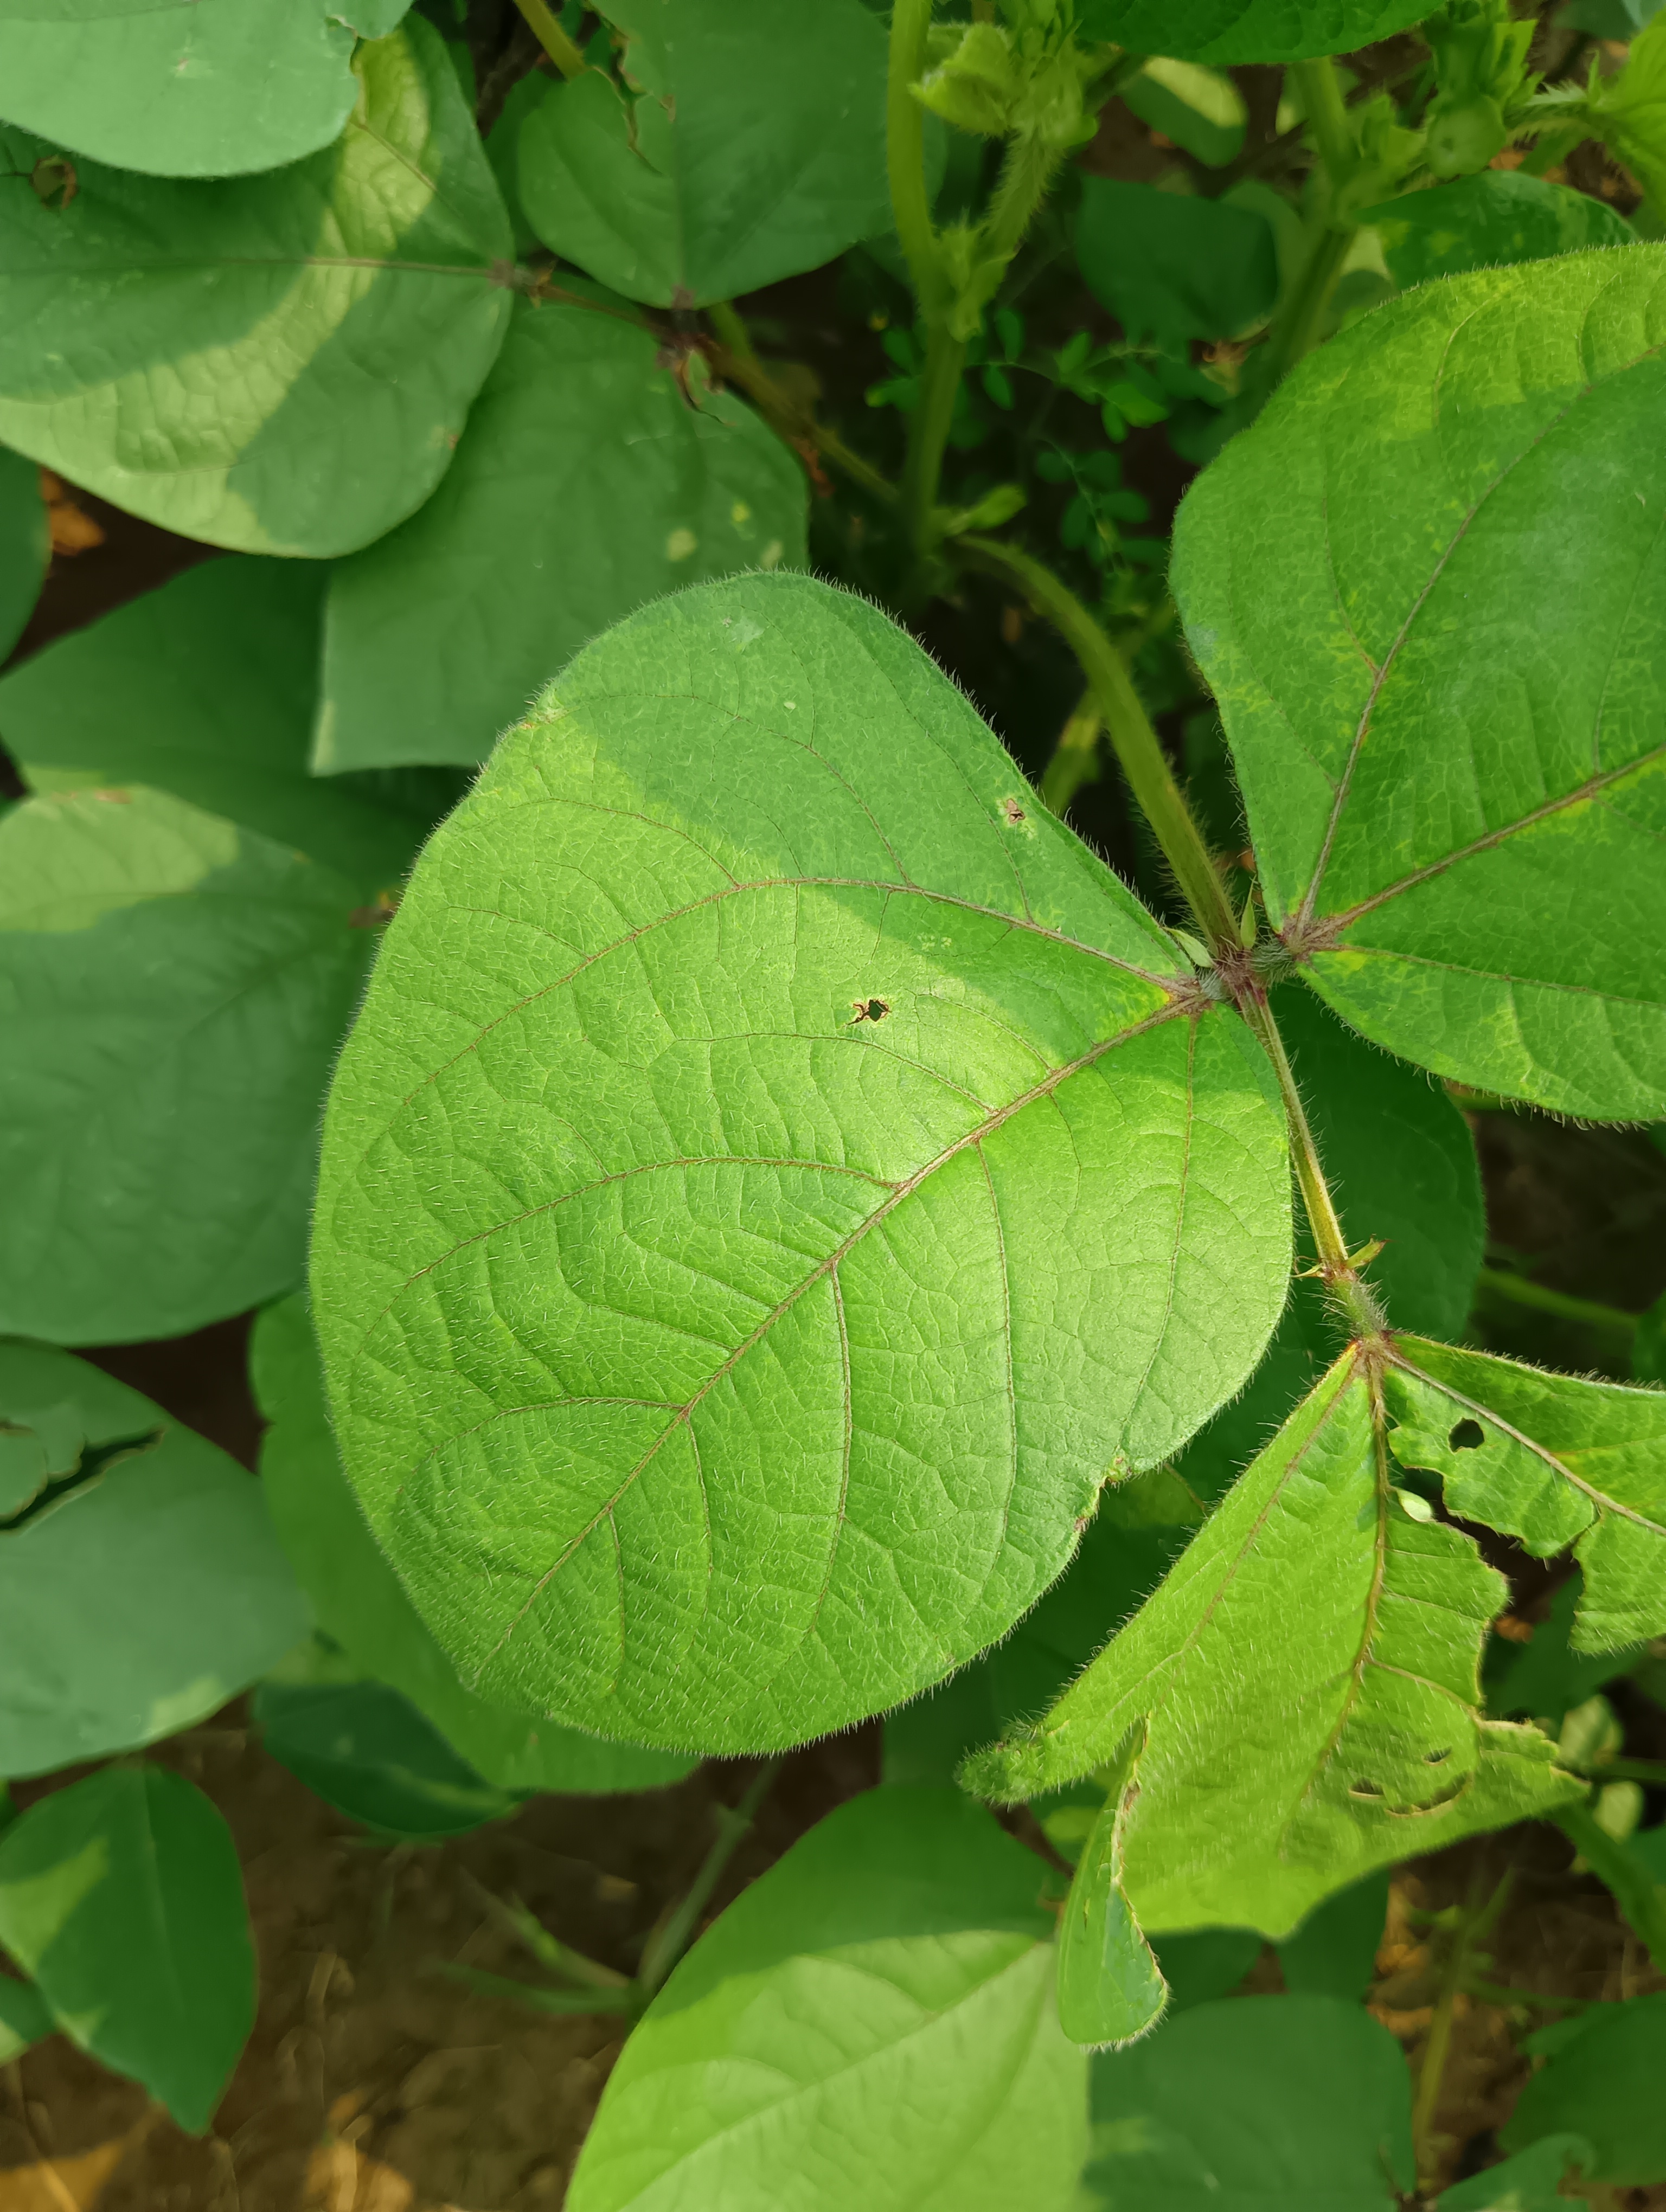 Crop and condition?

mungbean, healthy
